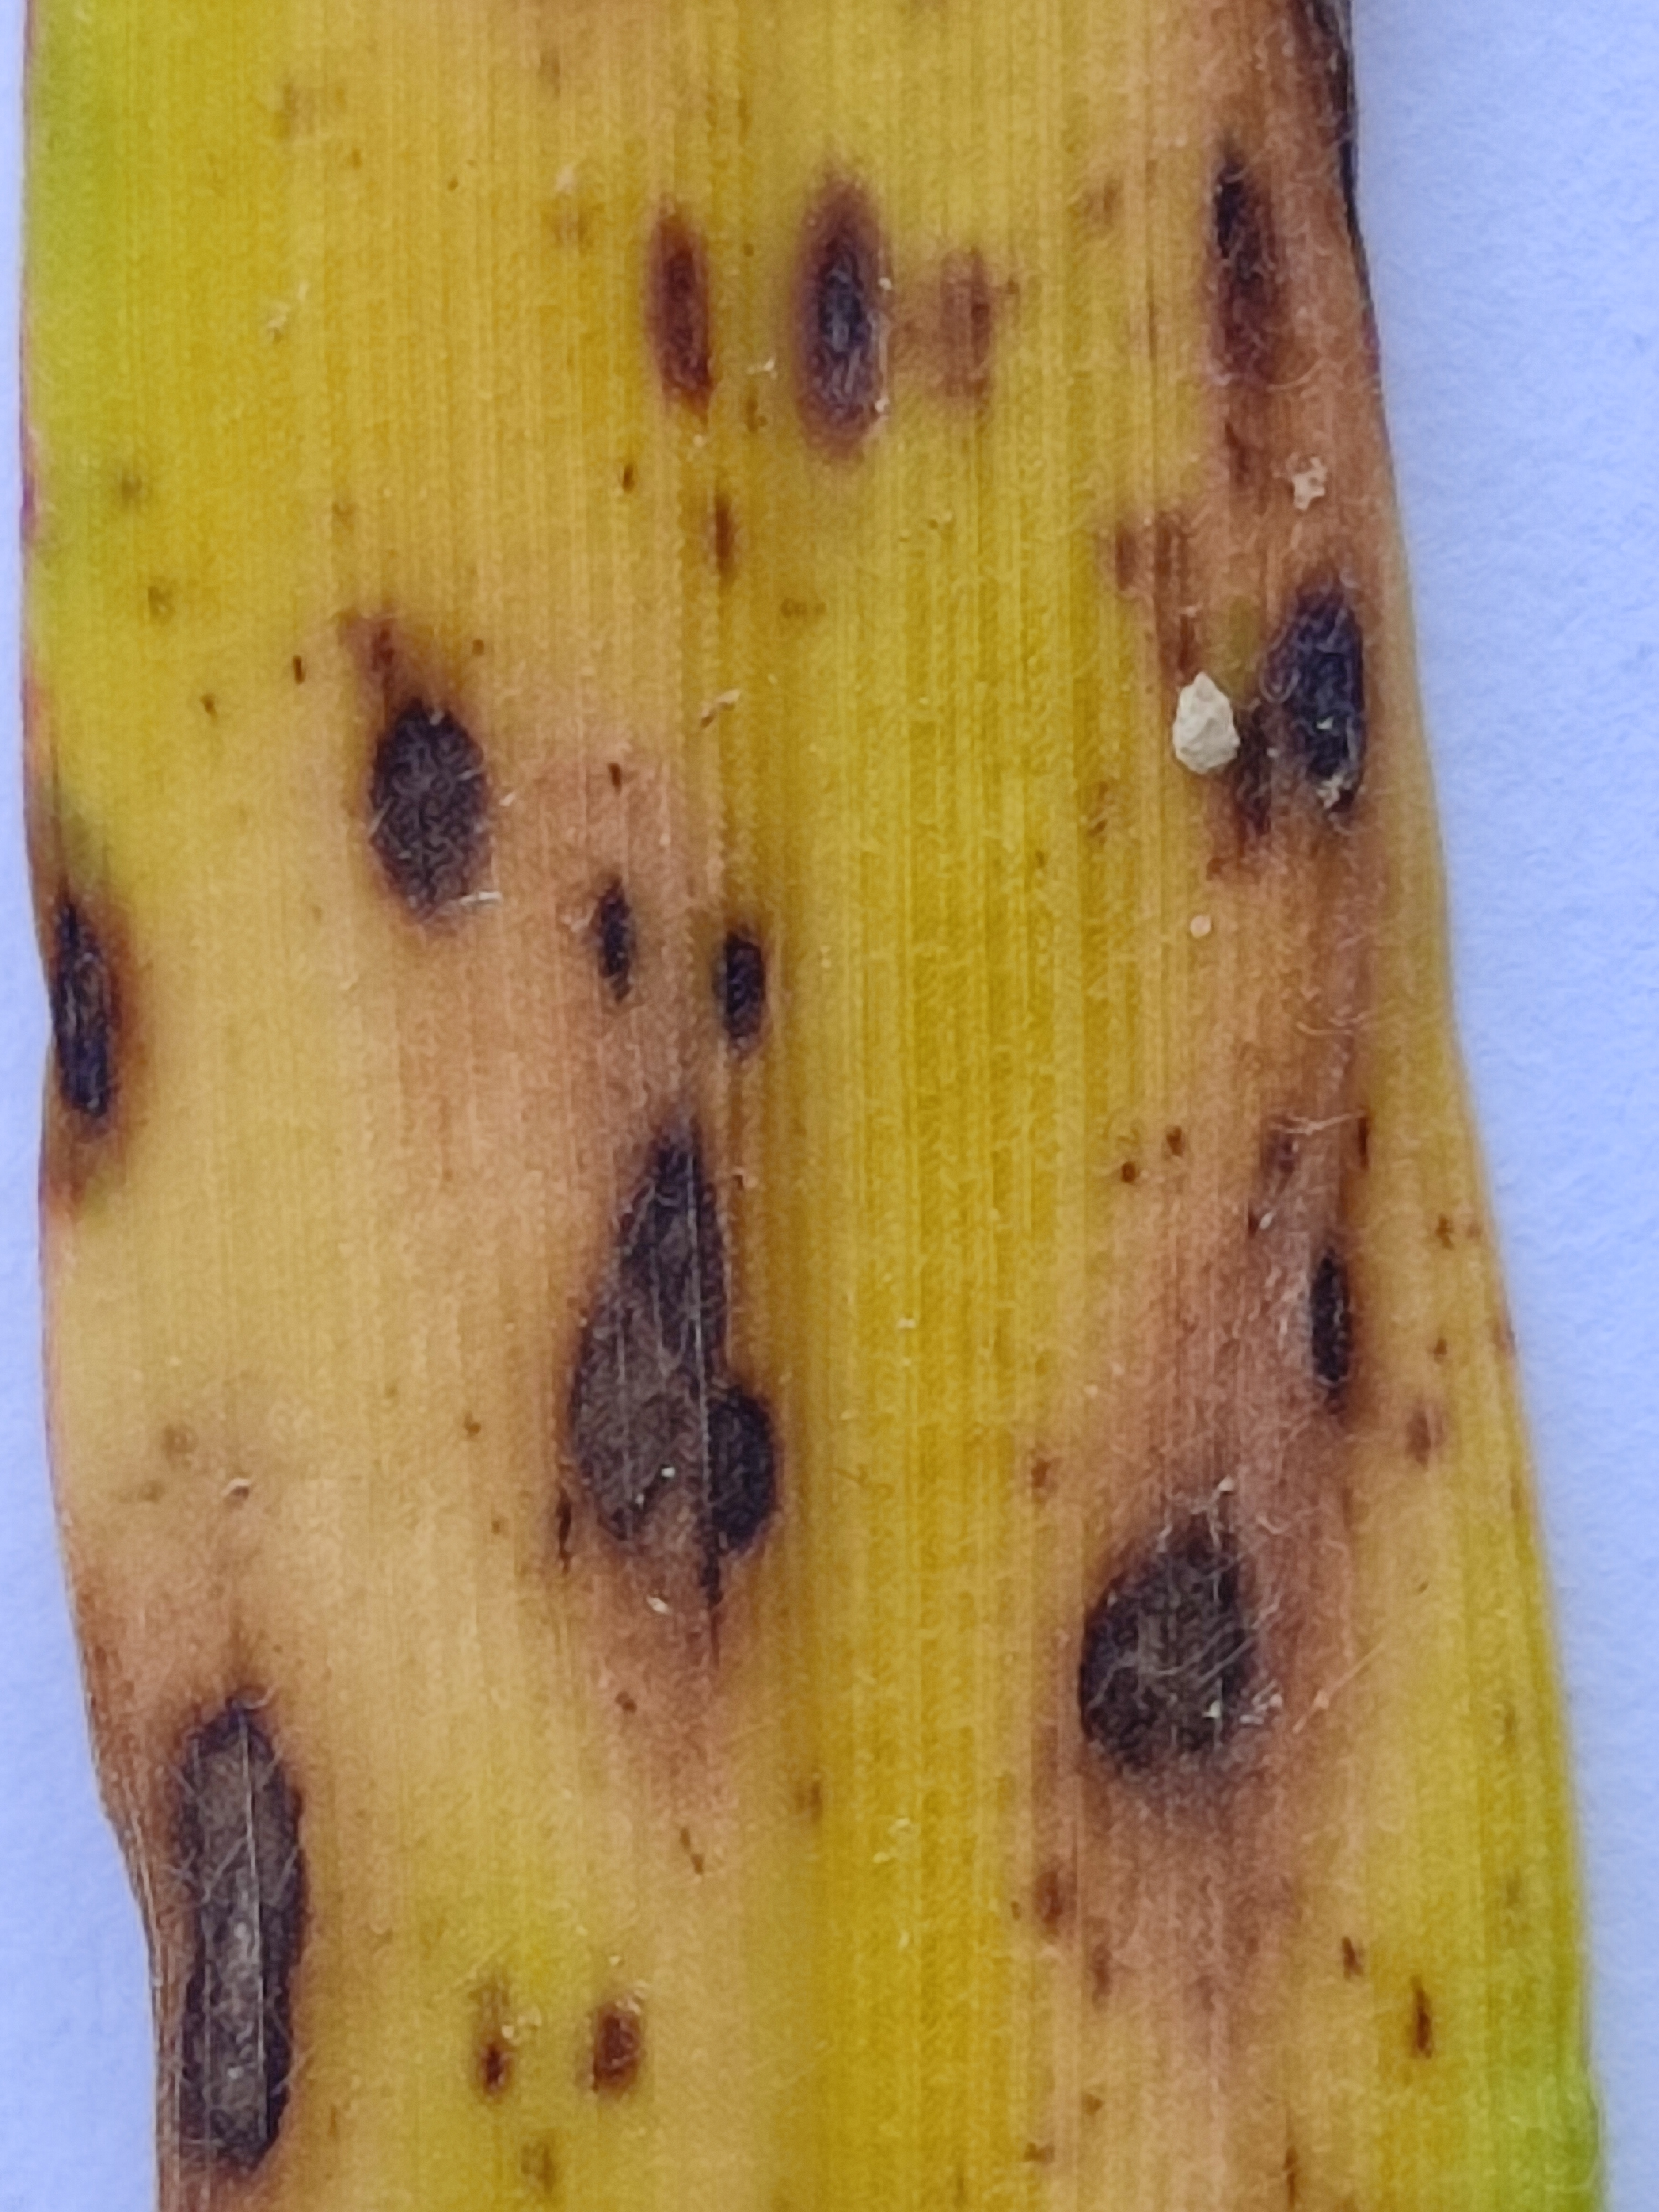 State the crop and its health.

pearl millet, pyricularia sp.
